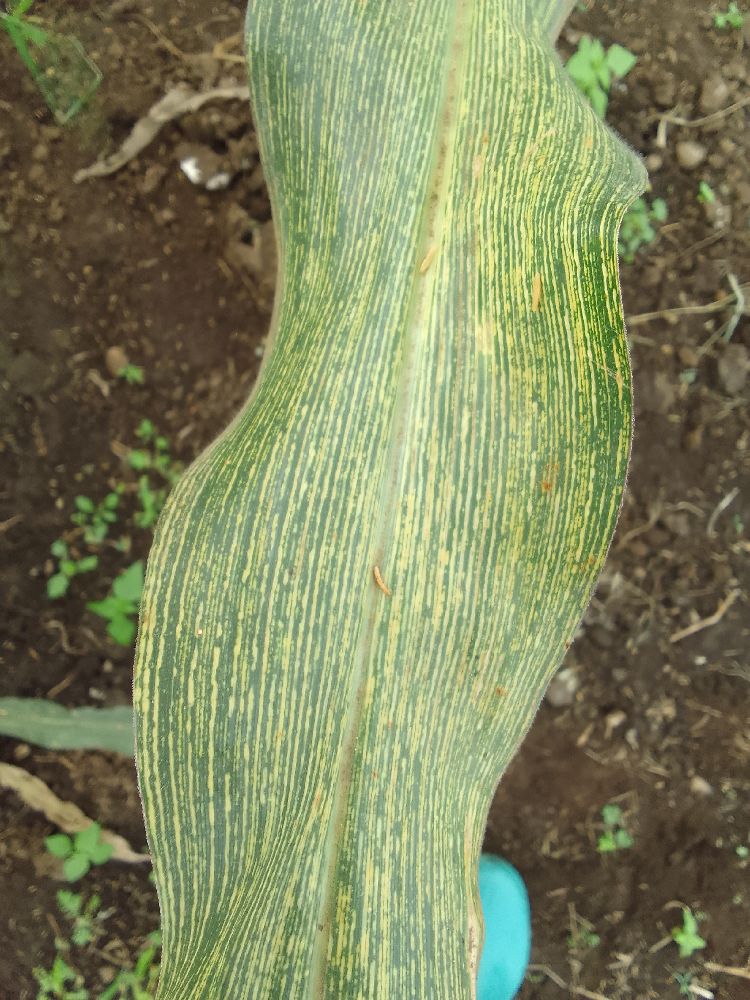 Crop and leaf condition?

maize, maize streak virus
